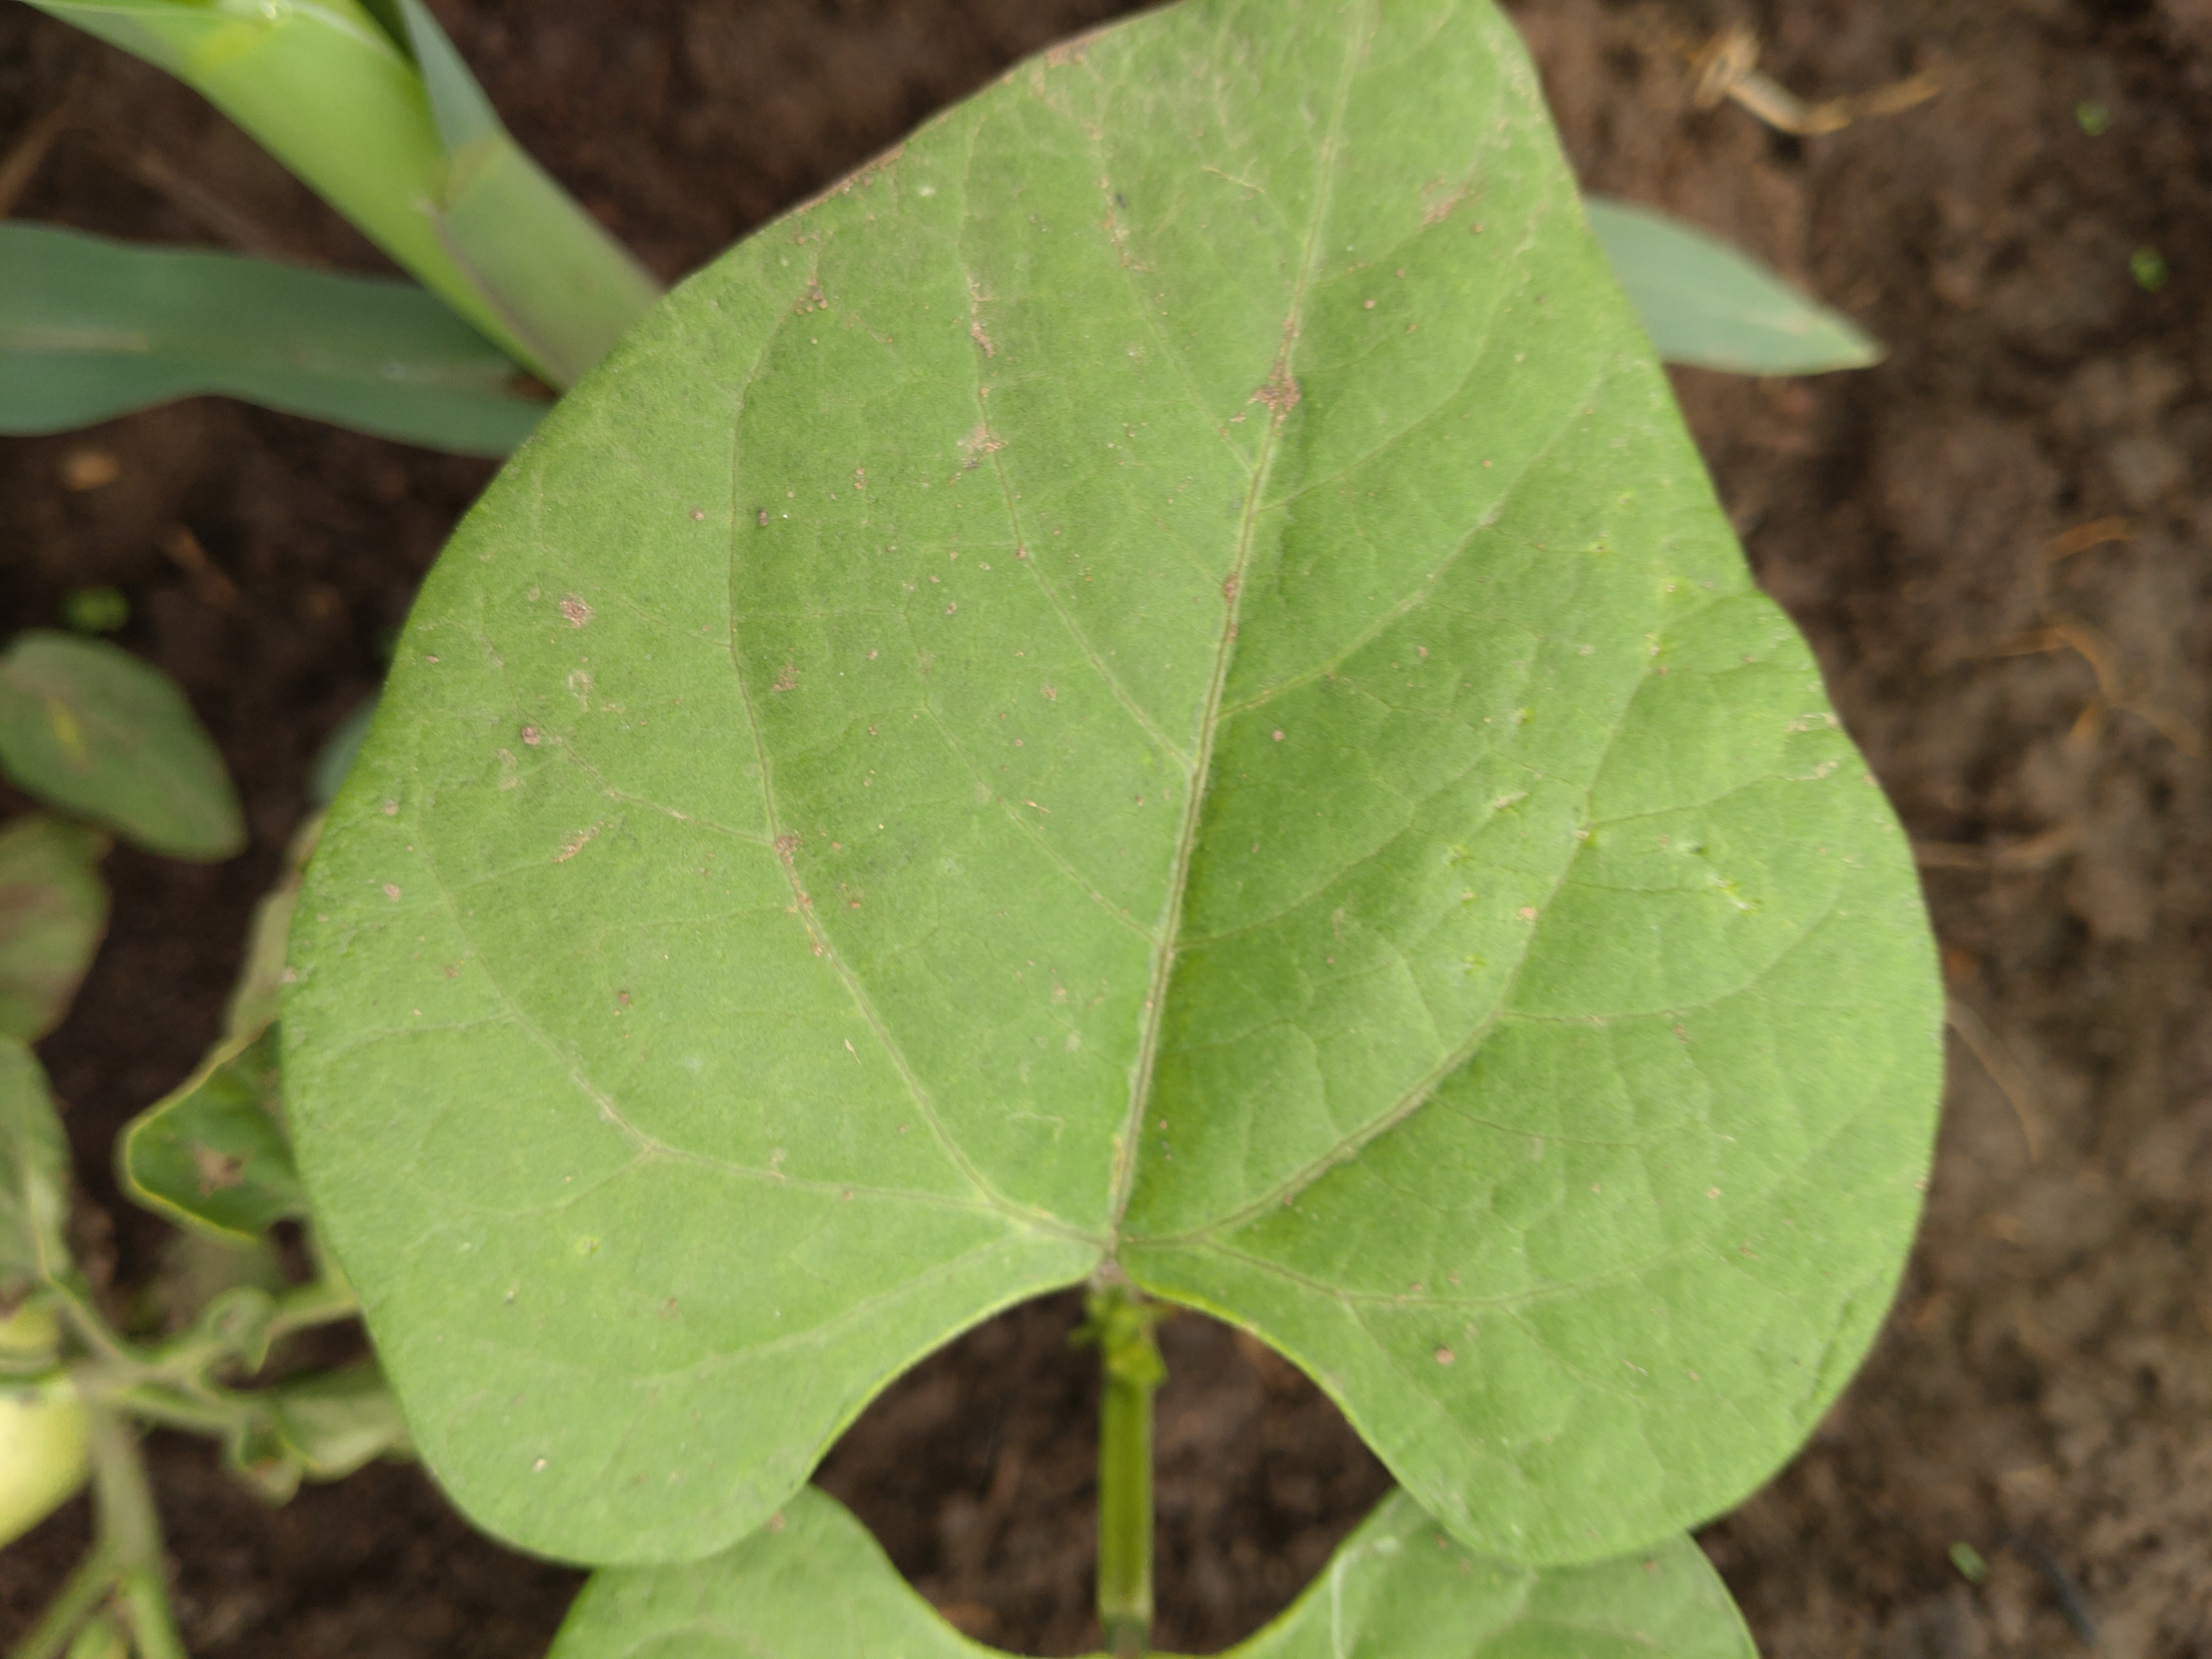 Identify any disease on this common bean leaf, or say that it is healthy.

healthy
